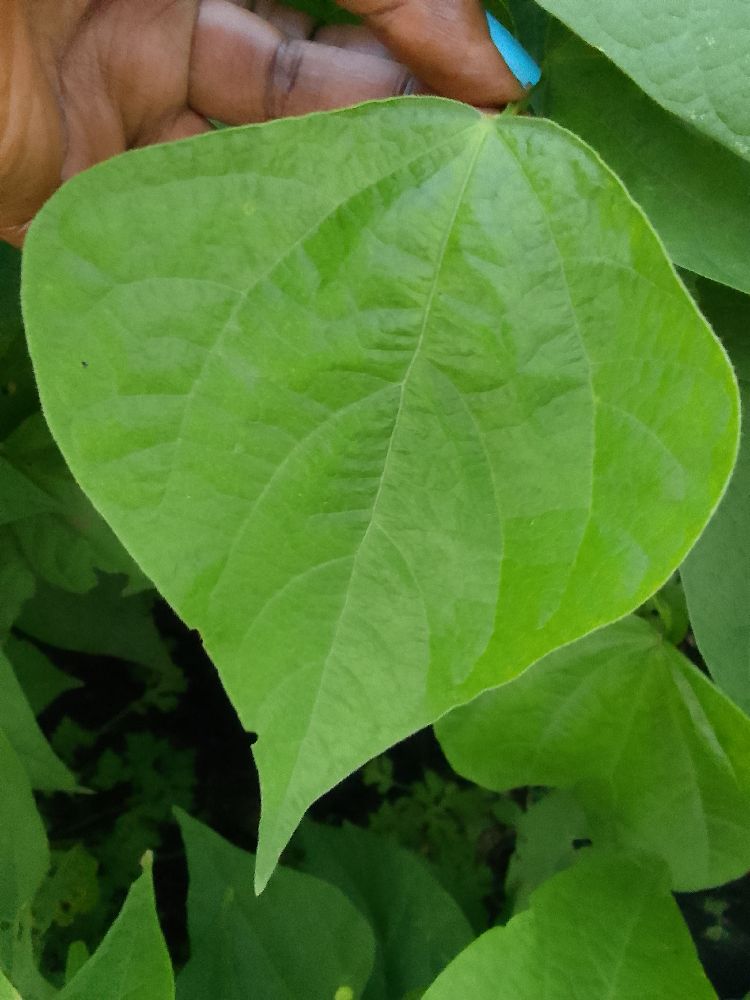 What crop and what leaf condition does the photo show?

common bean, healthy
